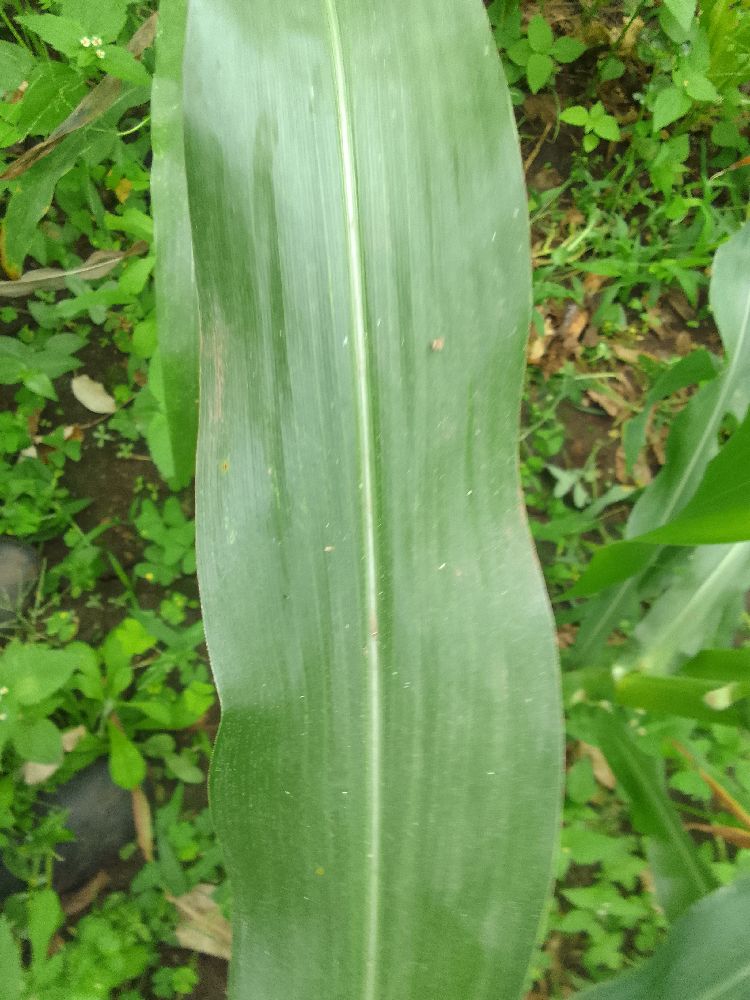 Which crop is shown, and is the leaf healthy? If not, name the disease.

maize, healthy
